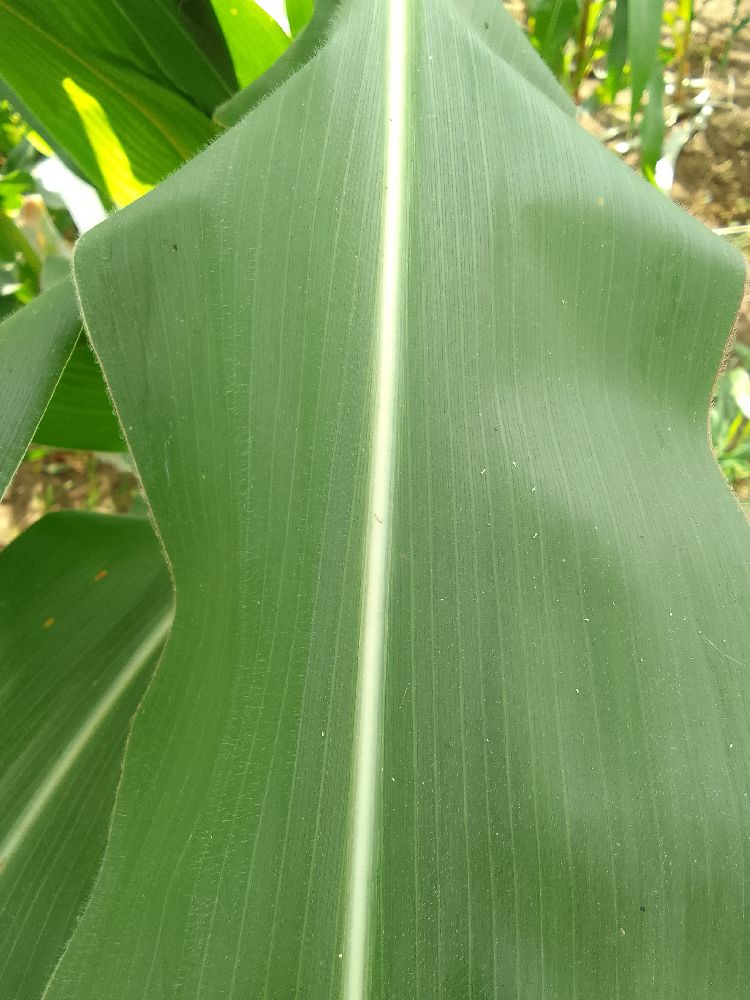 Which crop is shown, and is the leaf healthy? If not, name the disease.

maize, healthy
